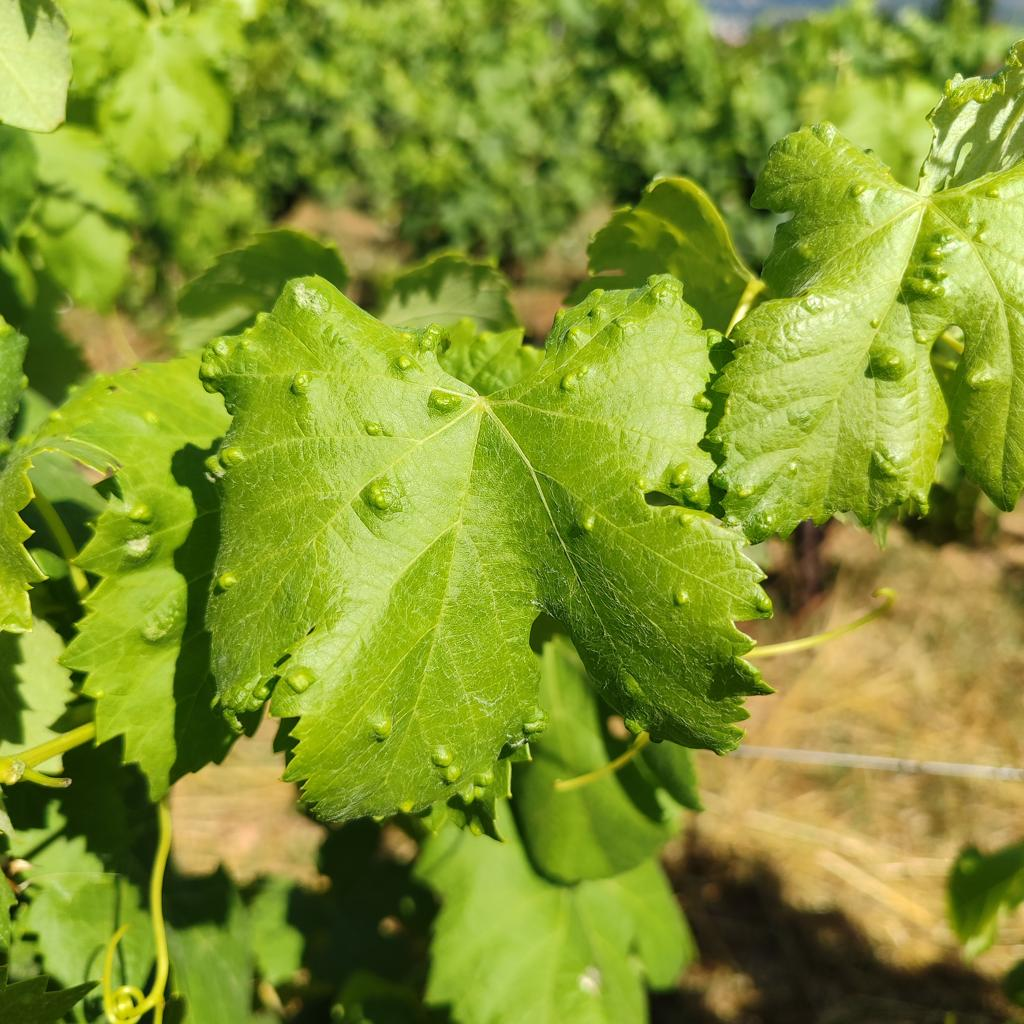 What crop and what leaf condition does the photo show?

grapevine, erineum mite
